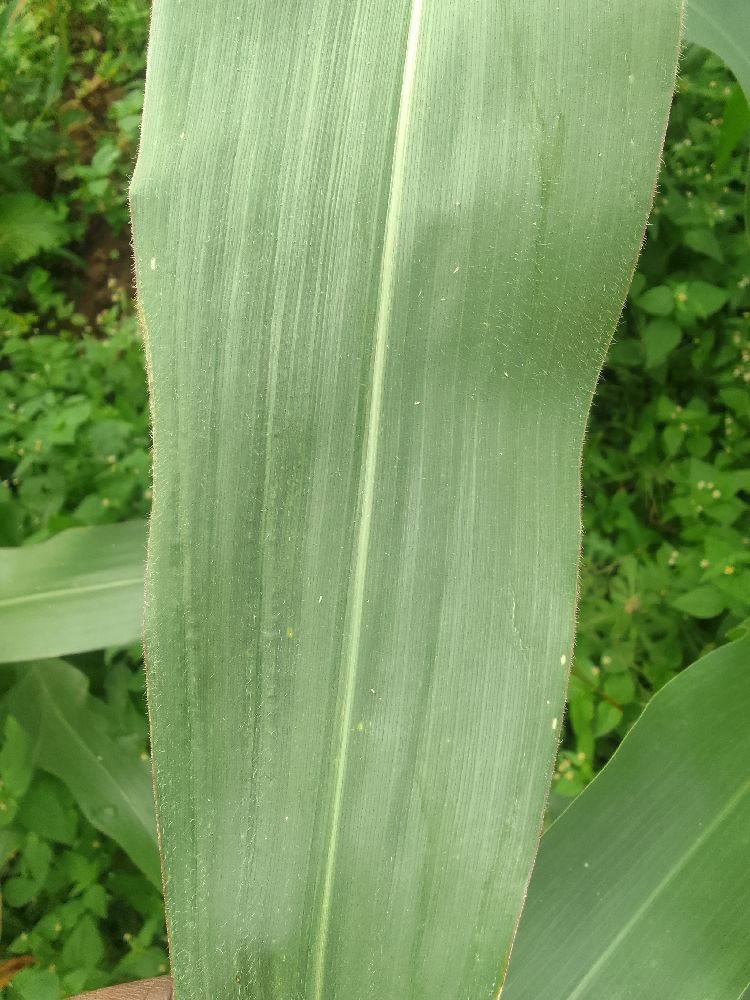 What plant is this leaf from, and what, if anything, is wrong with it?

maize, healthy
